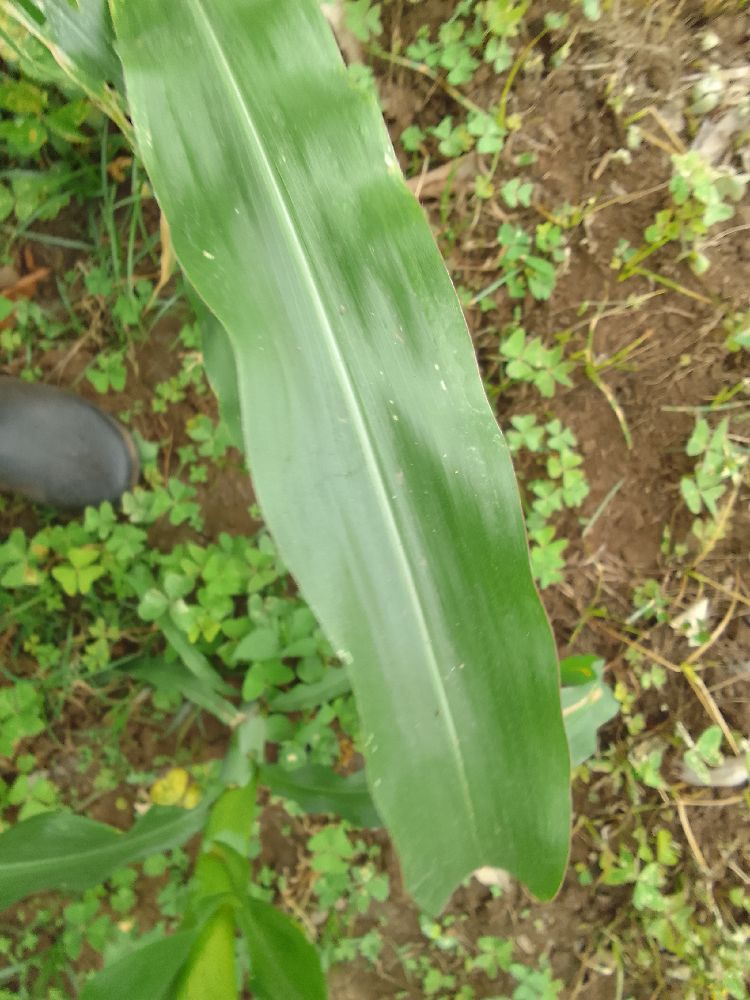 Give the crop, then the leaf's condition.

maize, healthy
